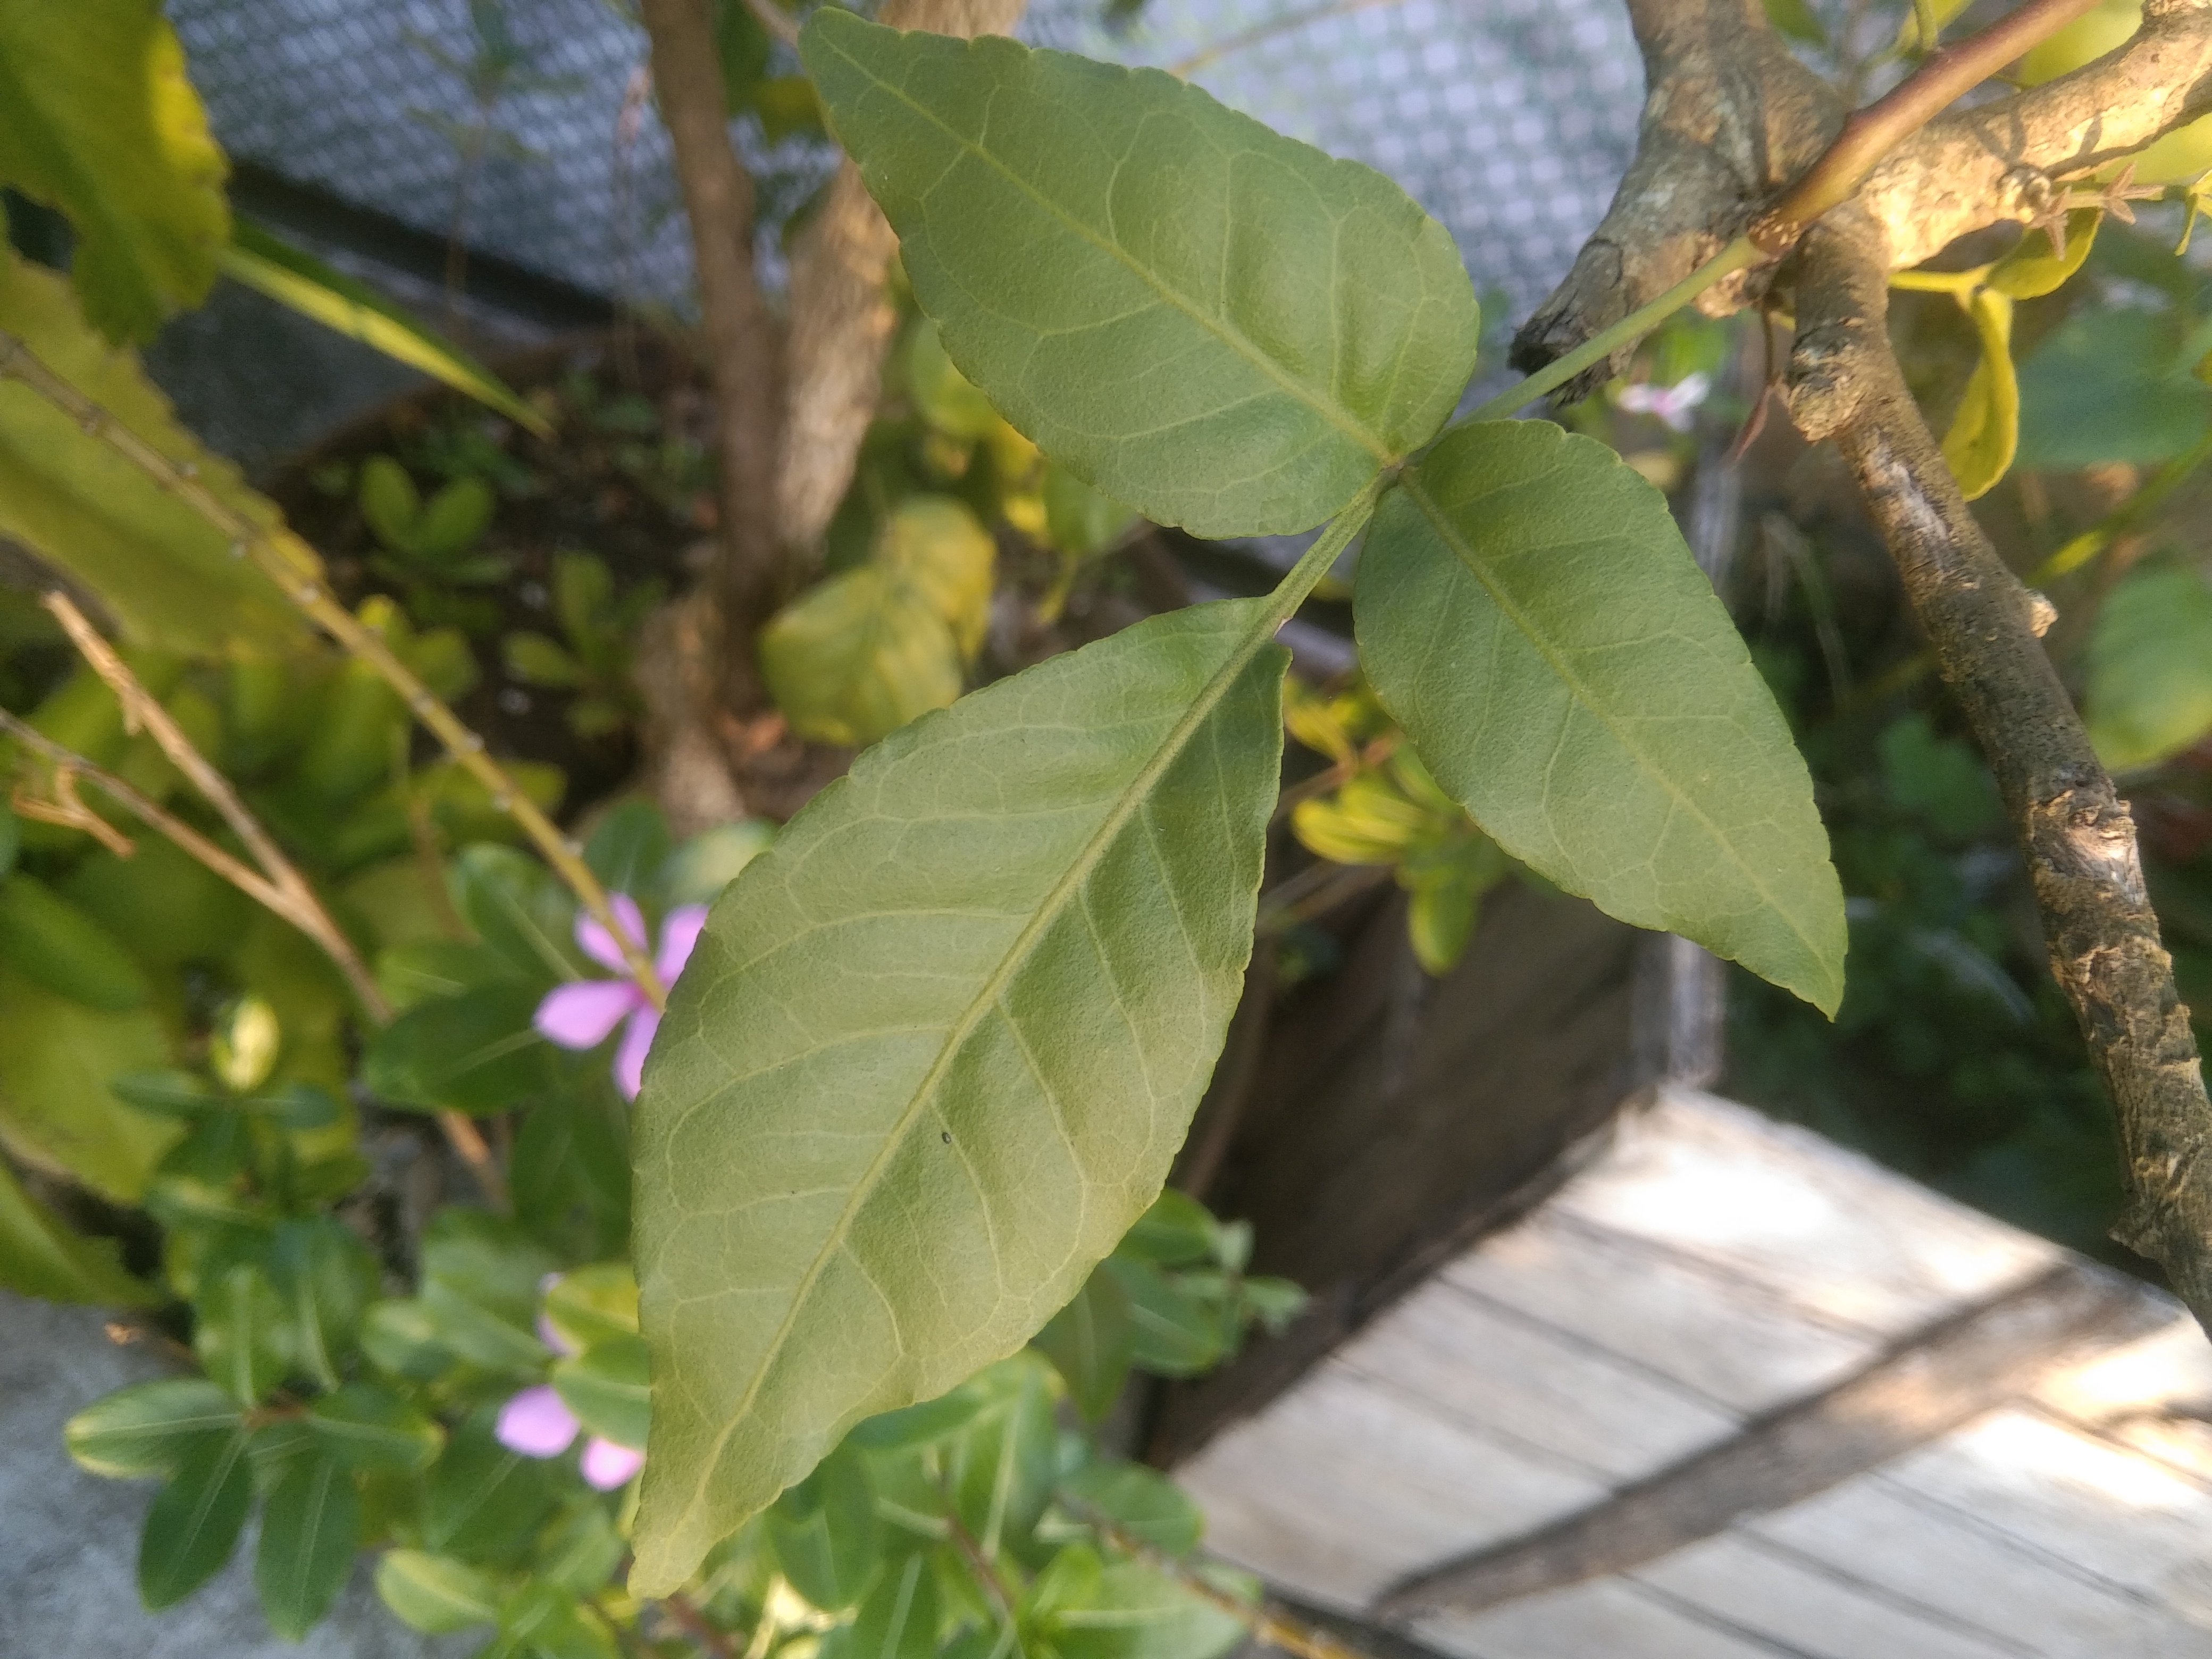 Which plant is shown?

wood apple
